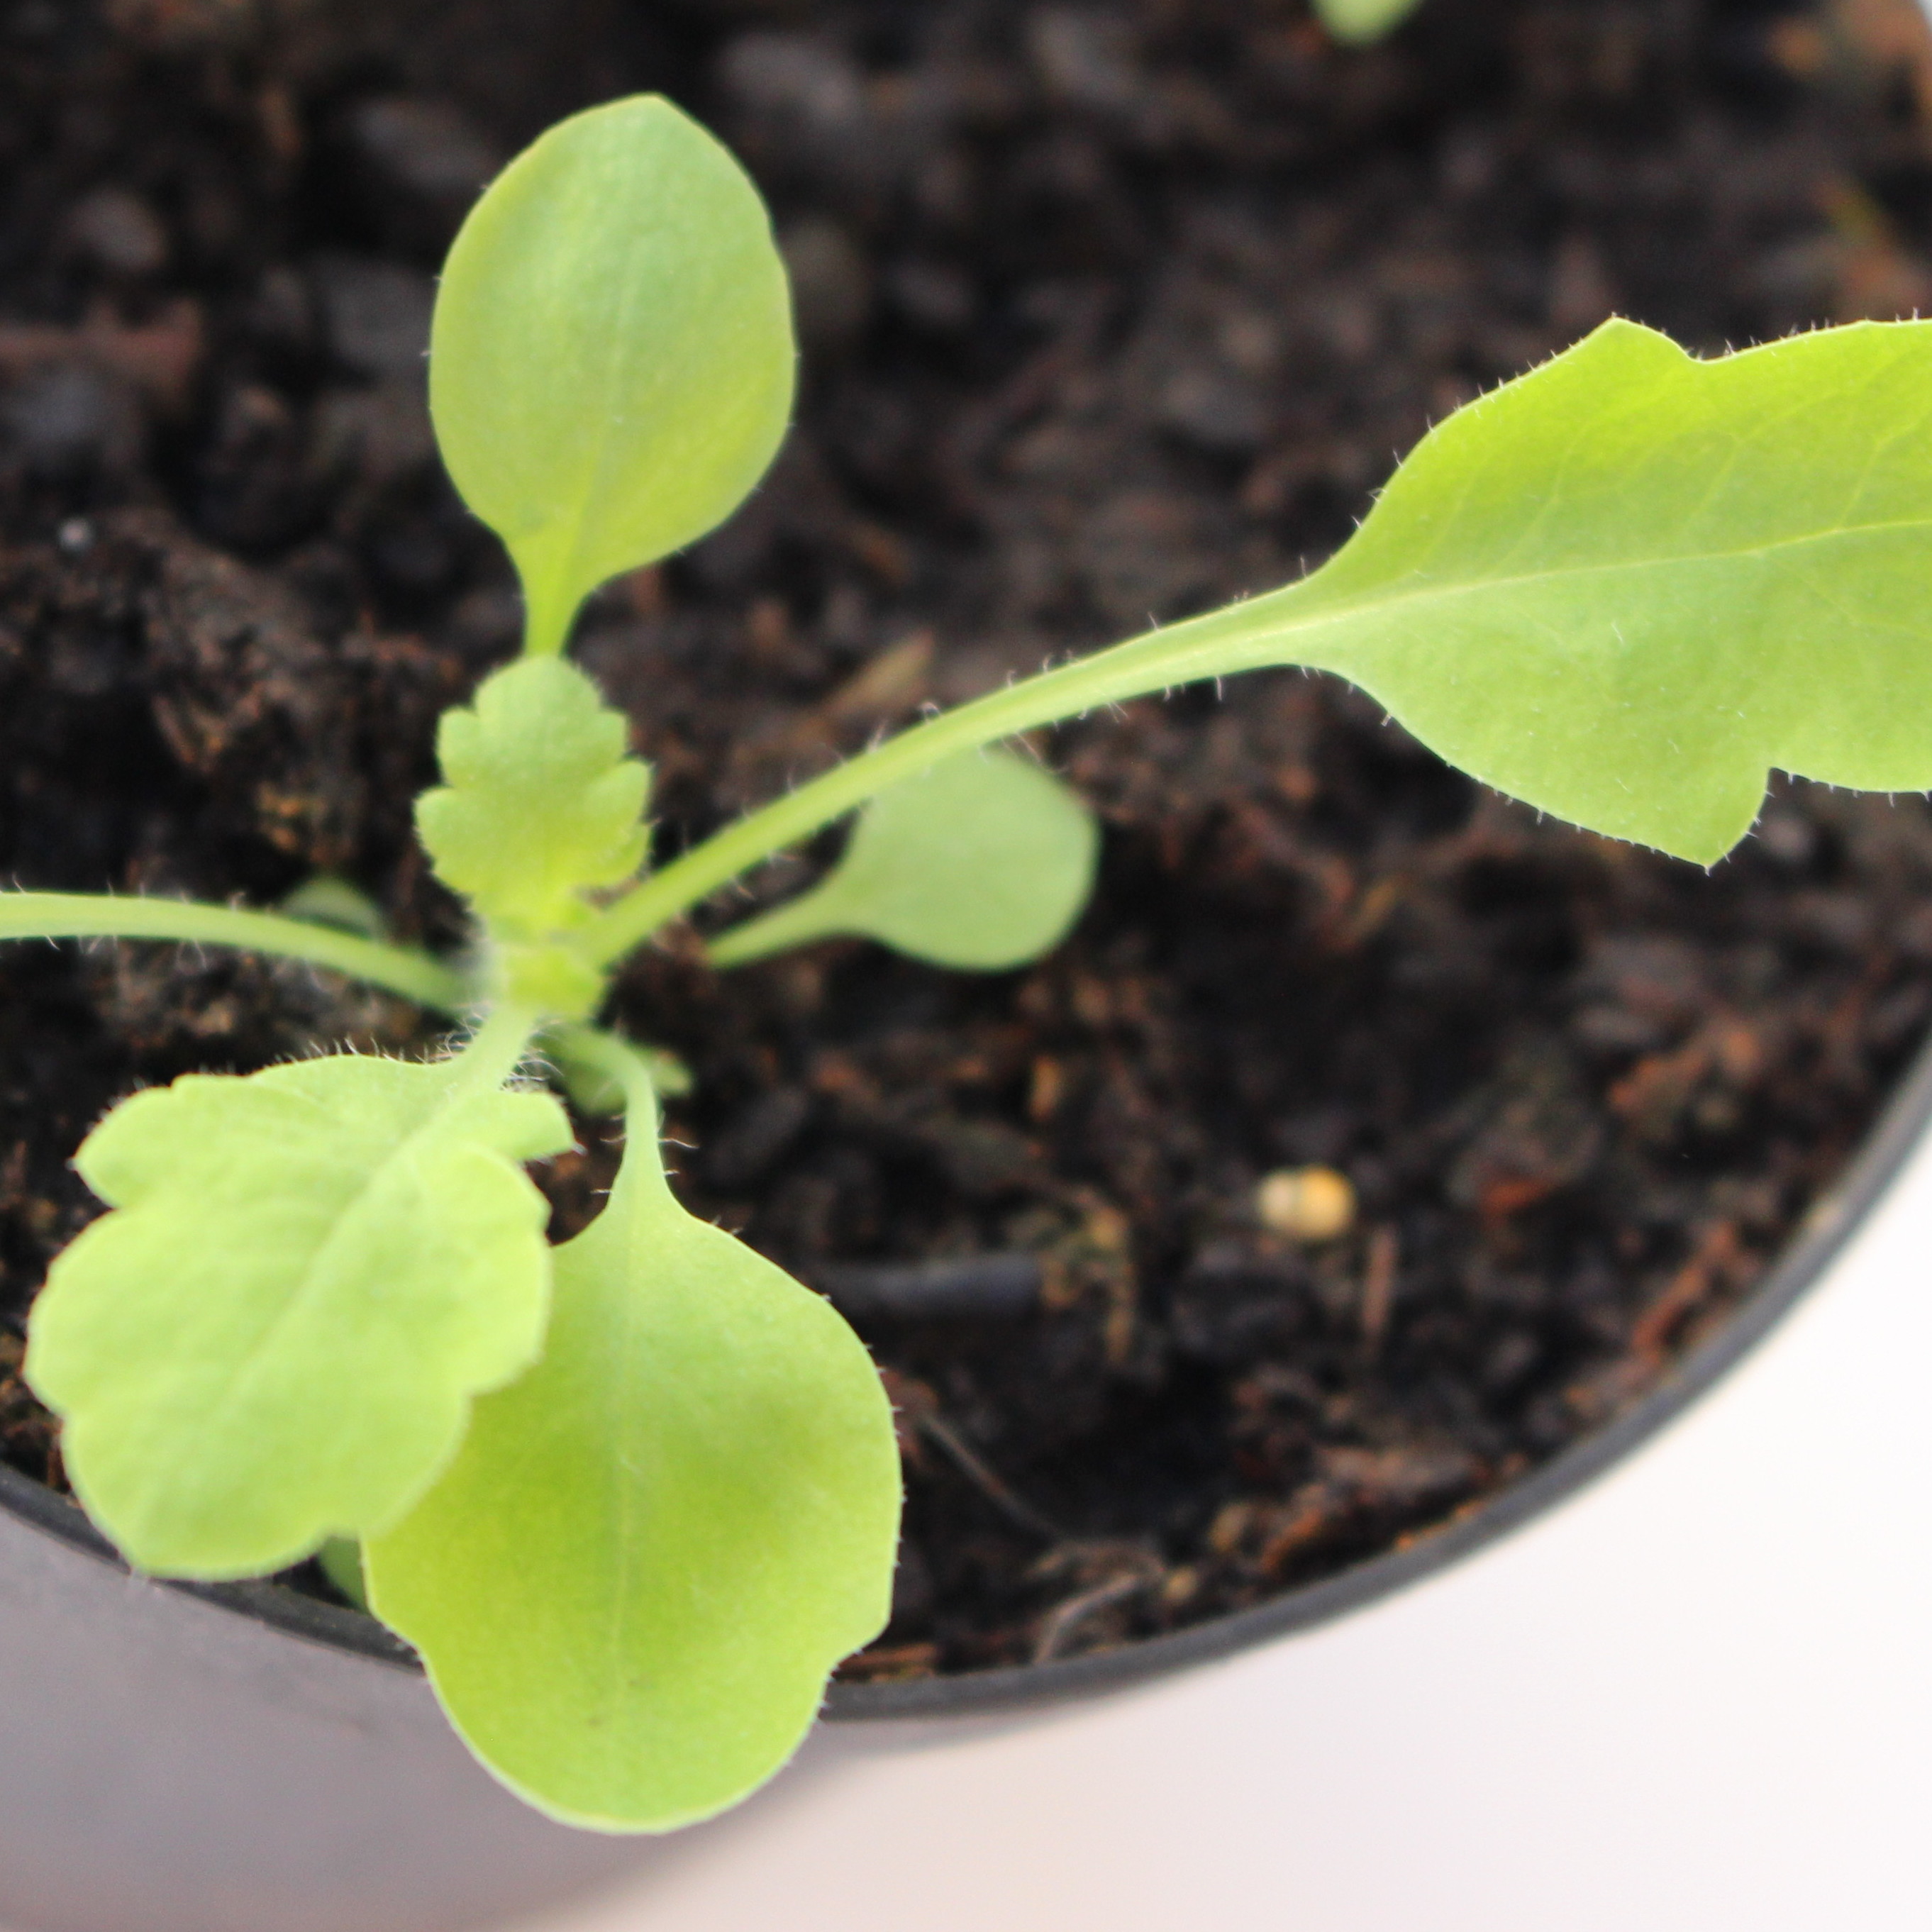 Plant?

Papaver rhoeas
